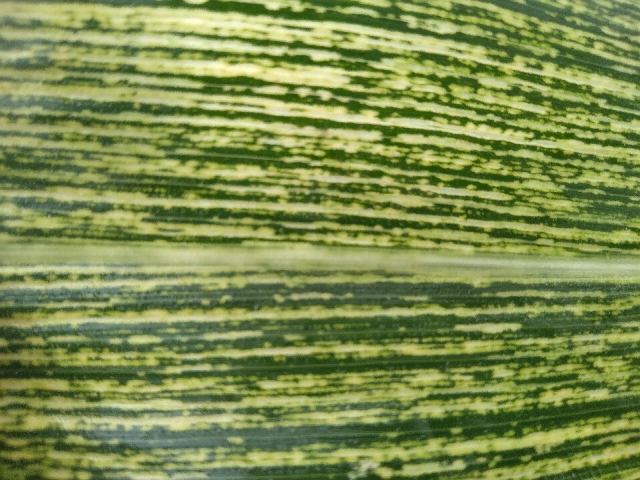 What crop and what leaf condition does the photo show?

maize, maize streak virus
